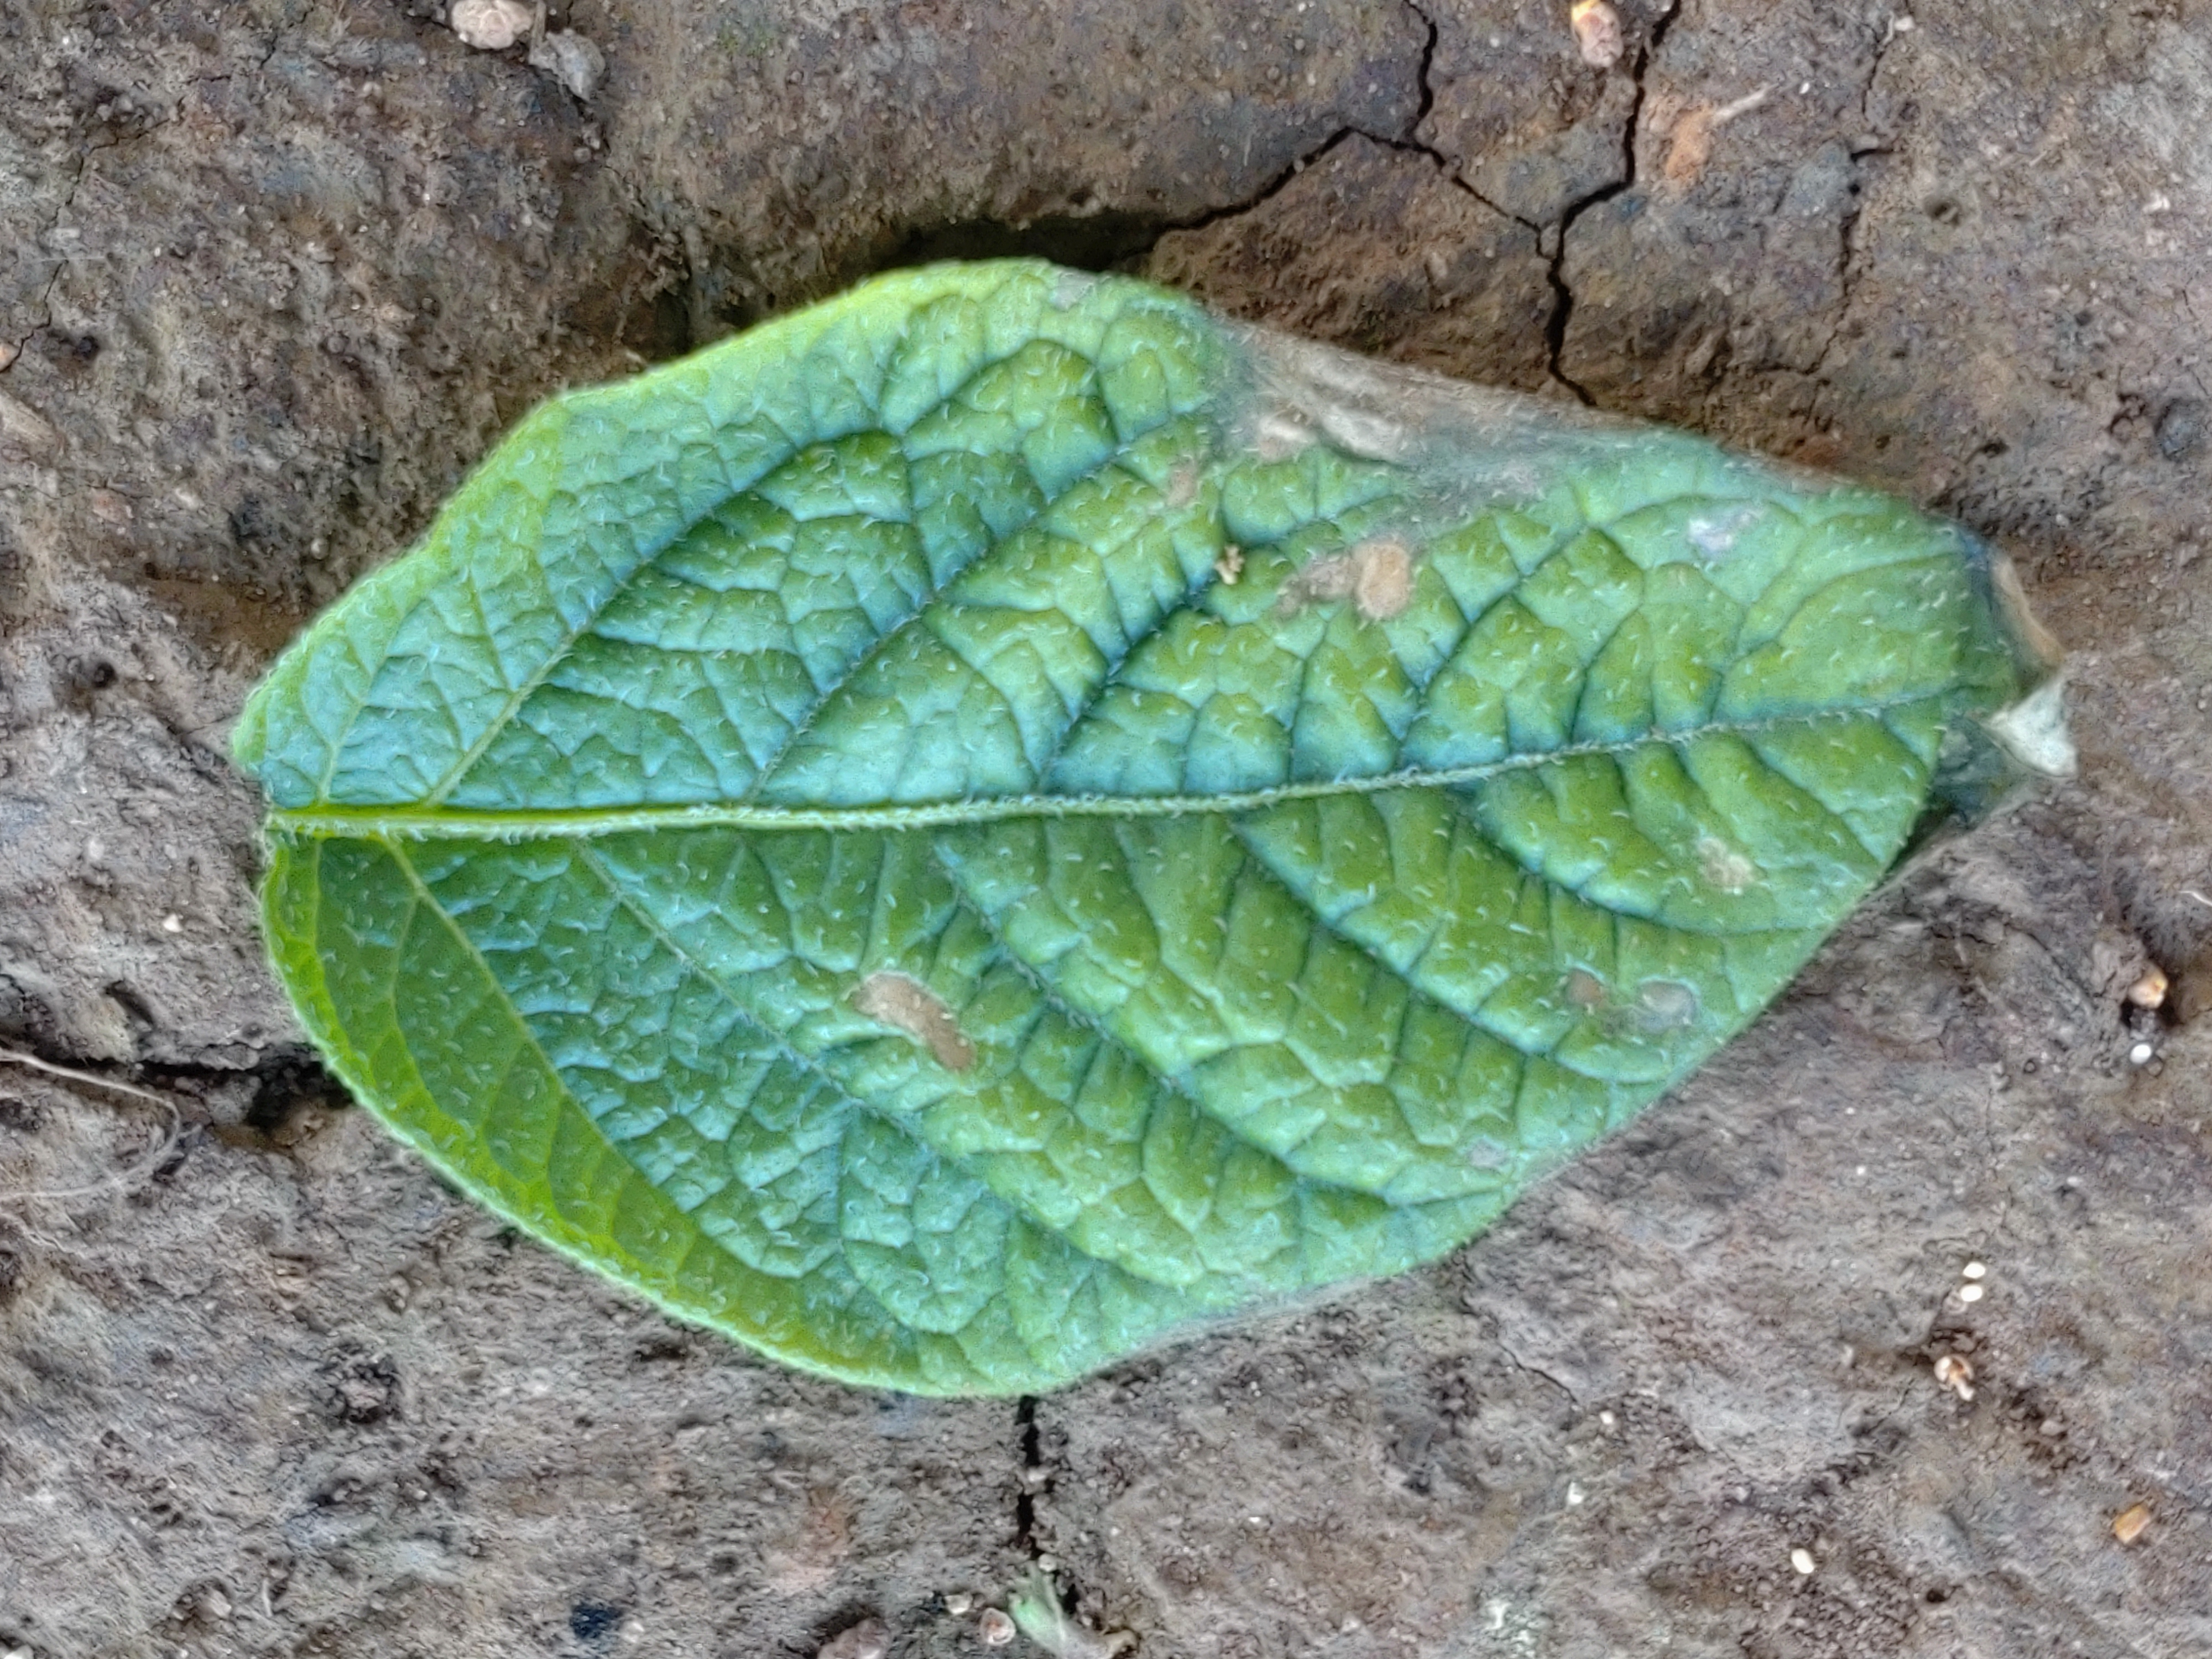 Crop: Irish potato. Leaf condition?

early blight
